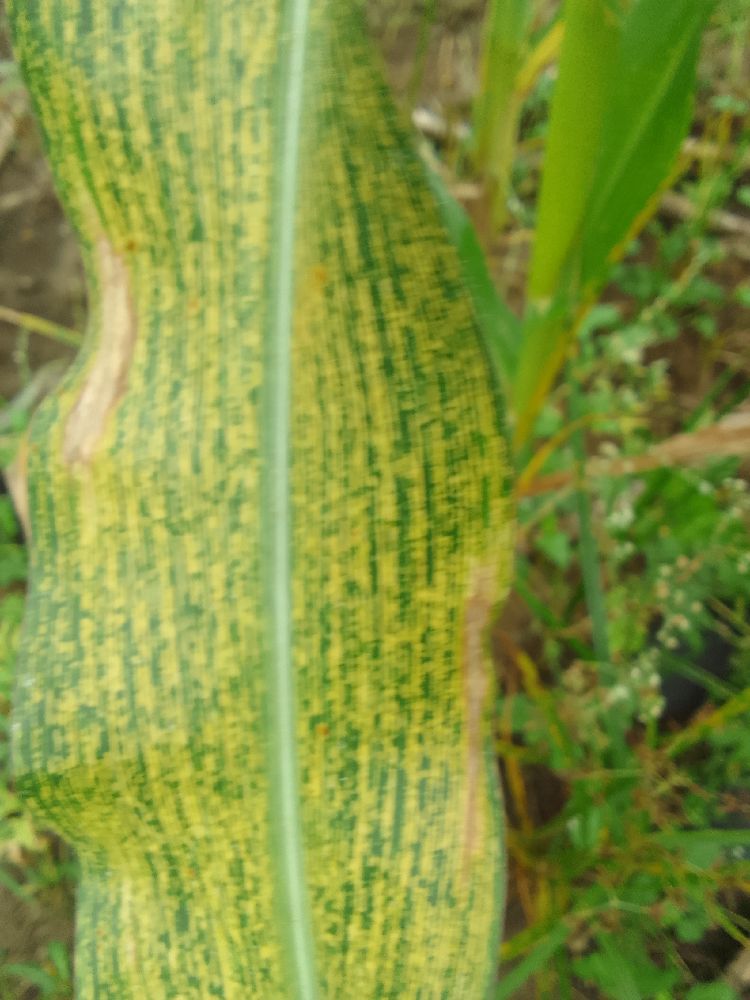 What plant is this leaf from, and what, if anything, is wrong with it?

maize, maize streak virus
